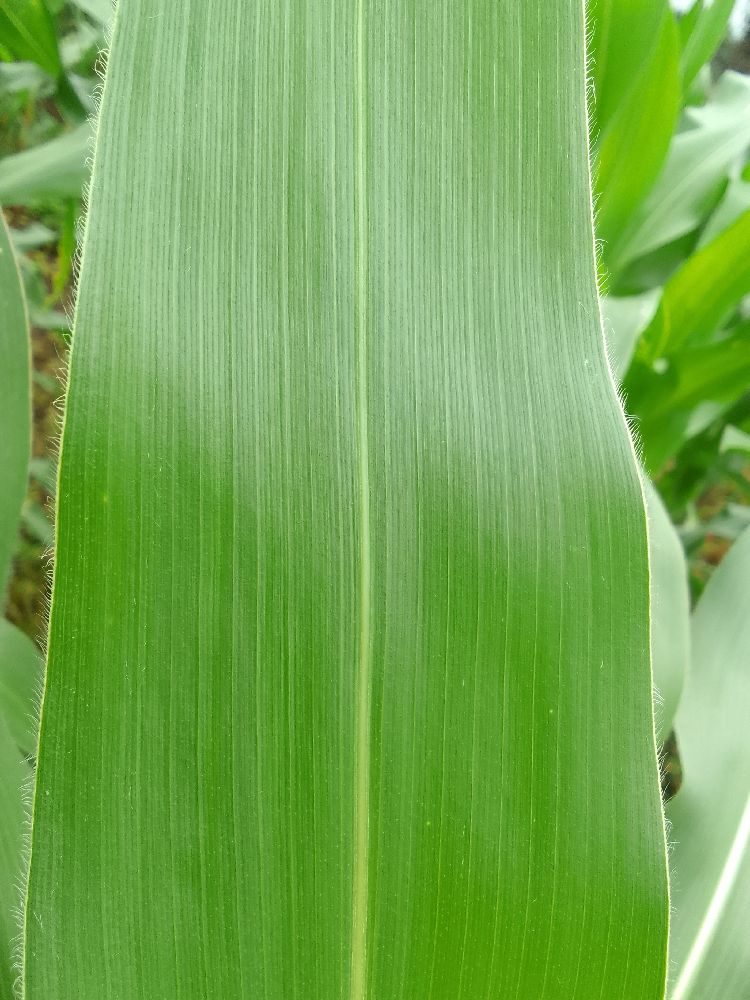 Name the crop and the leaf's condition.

maize, healthy
